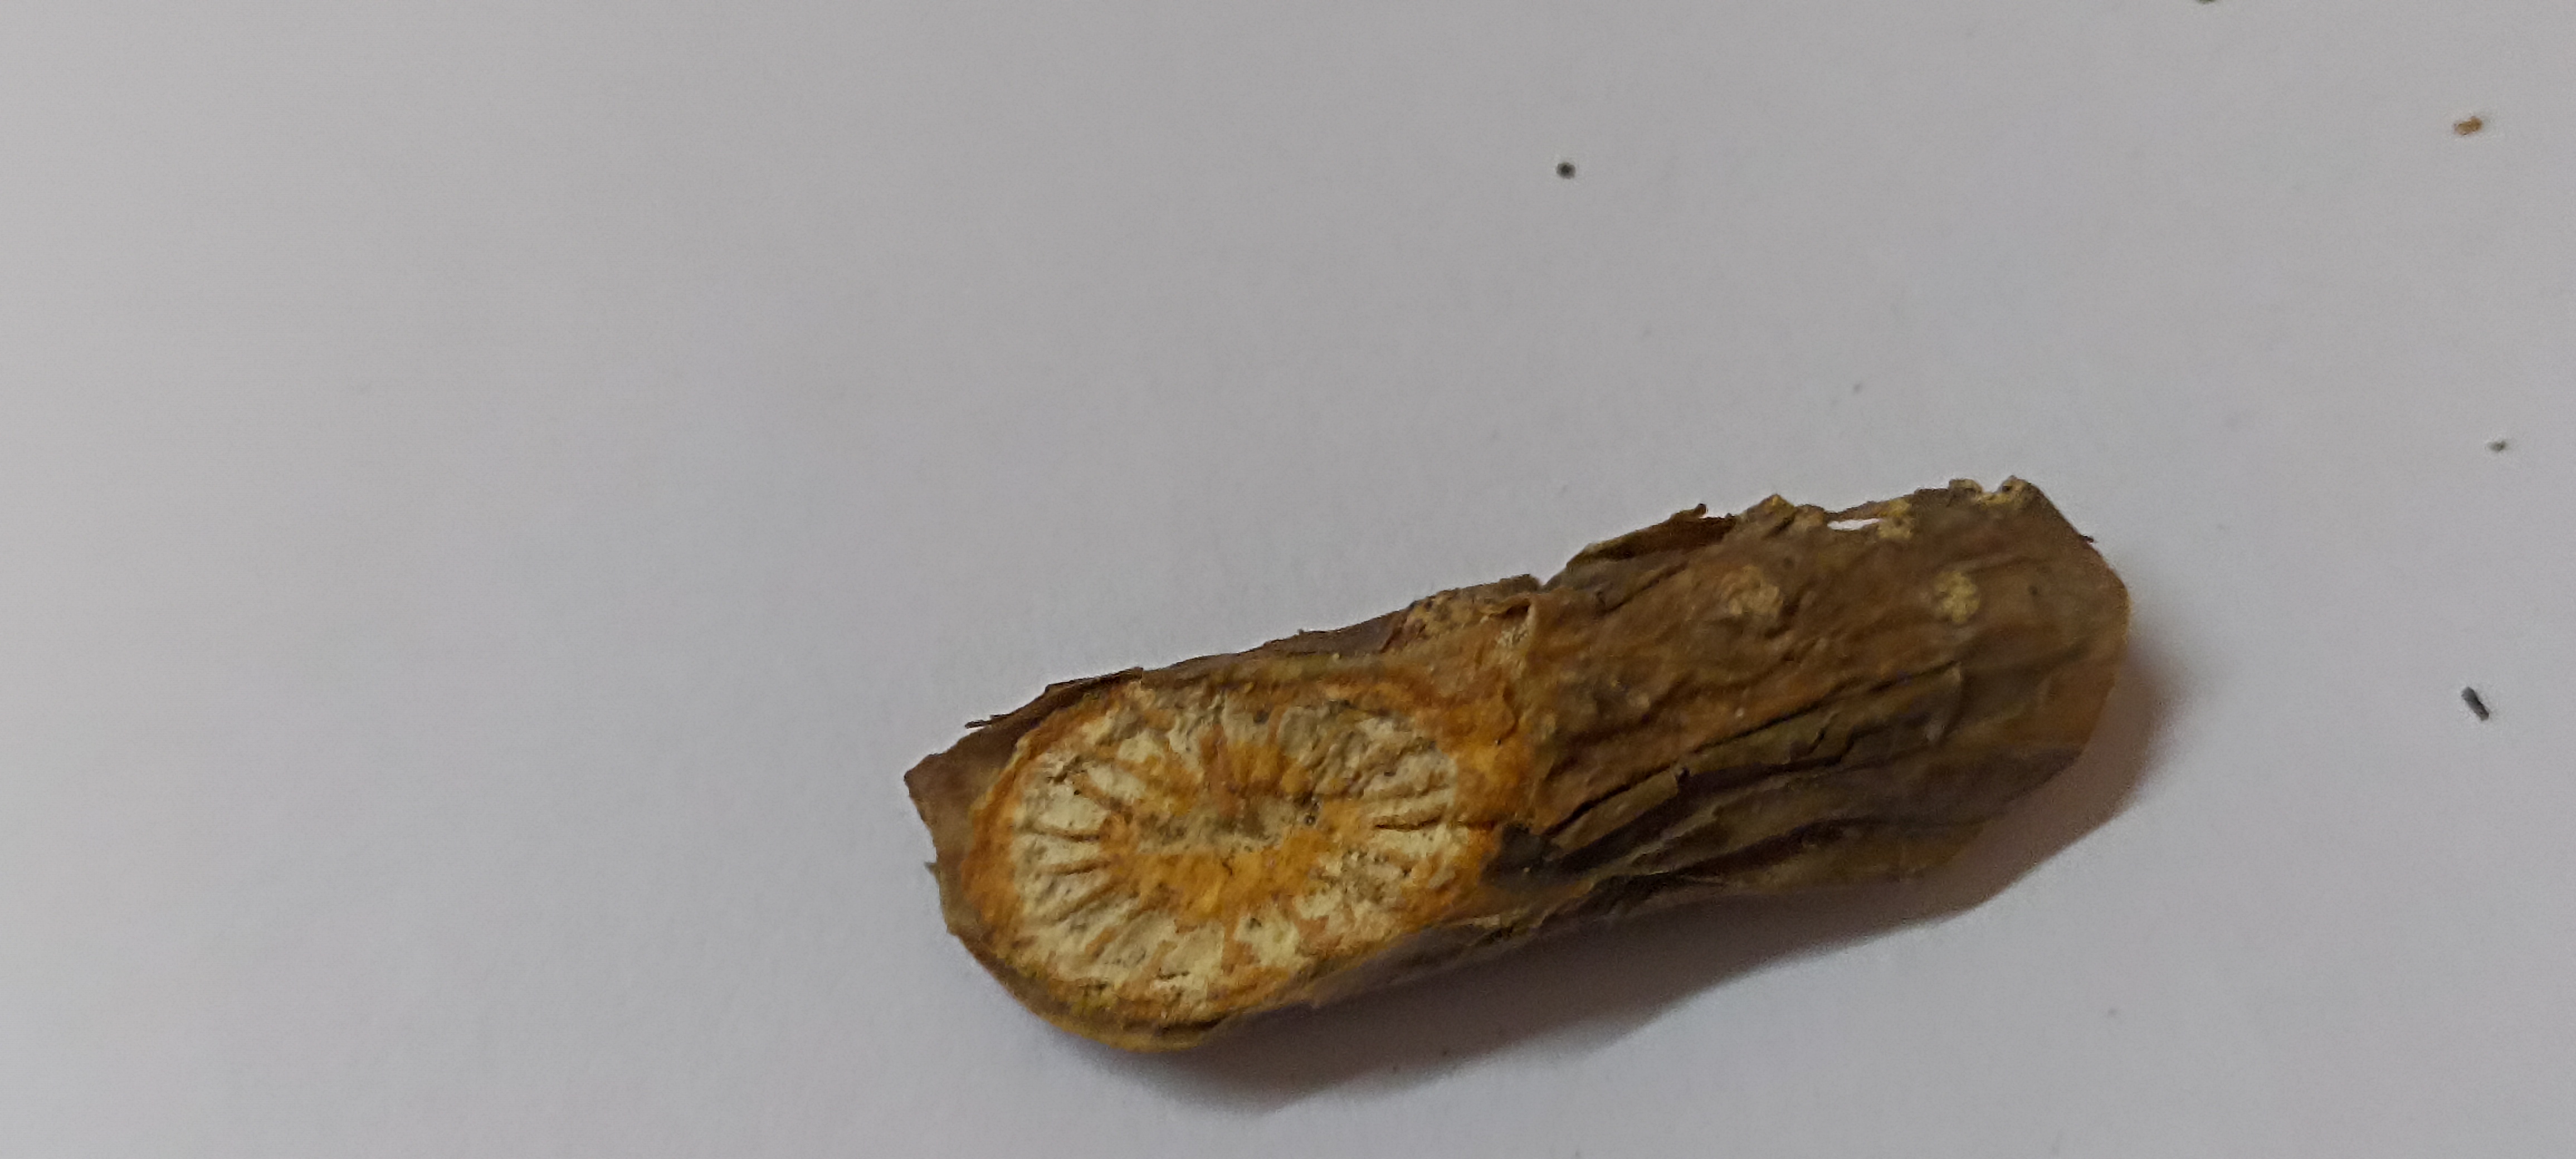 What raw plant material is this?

gulvel
